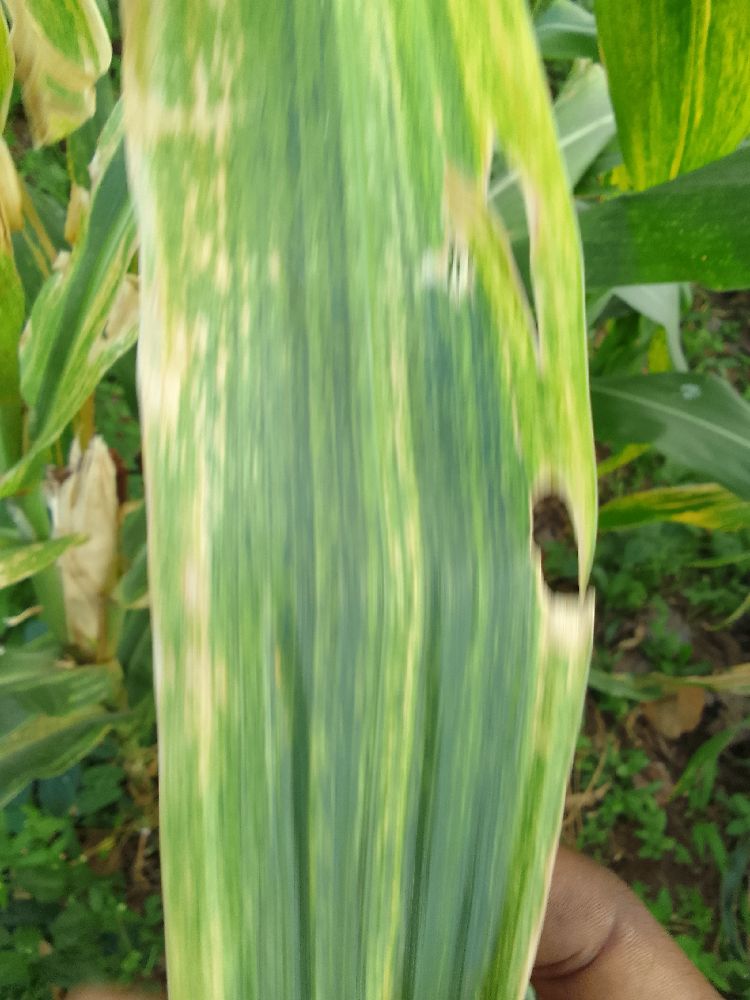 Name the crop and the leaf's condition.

maize, maize lethal necrosis
